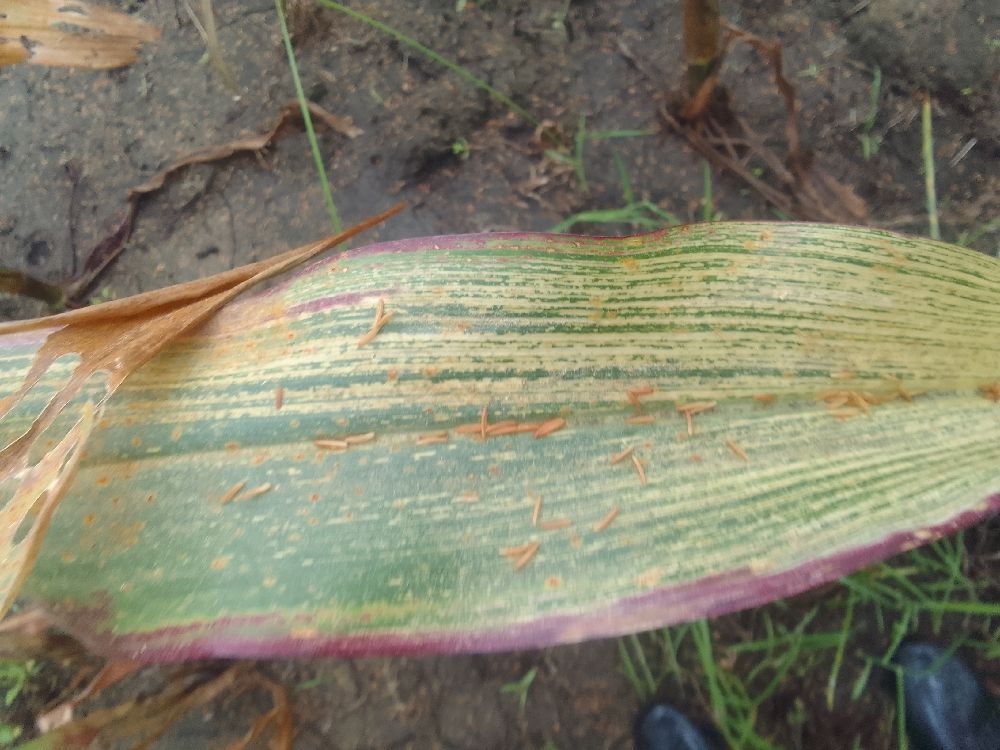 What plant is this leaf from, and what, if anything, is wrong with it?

maize, maize streak virus
